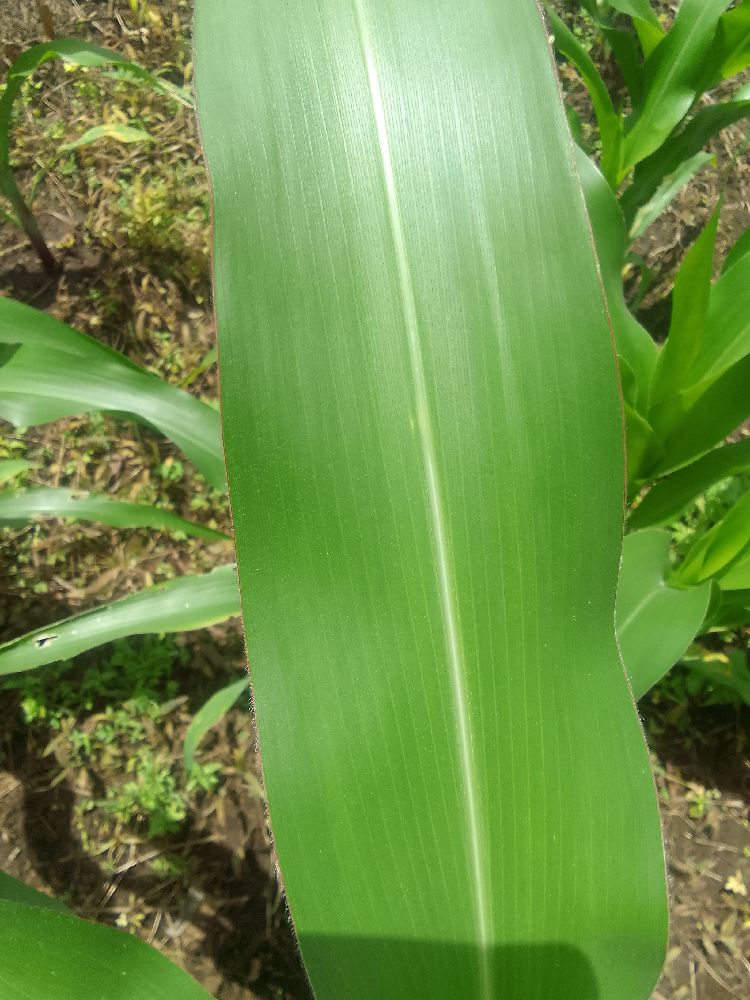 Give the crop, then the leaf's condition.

maize, healthy
